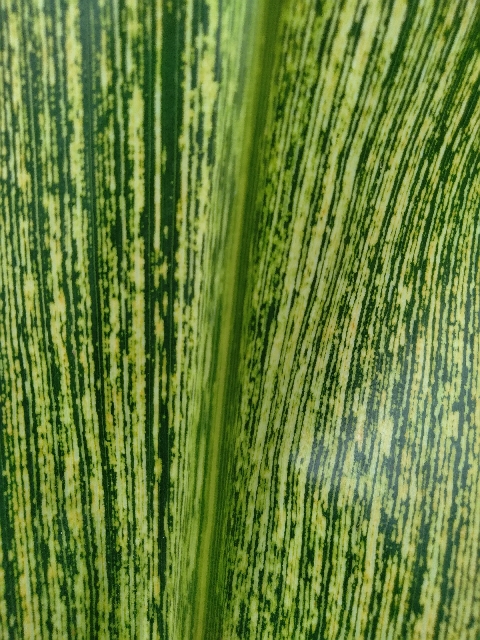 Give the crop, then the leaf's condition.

maize, maize streak virus
